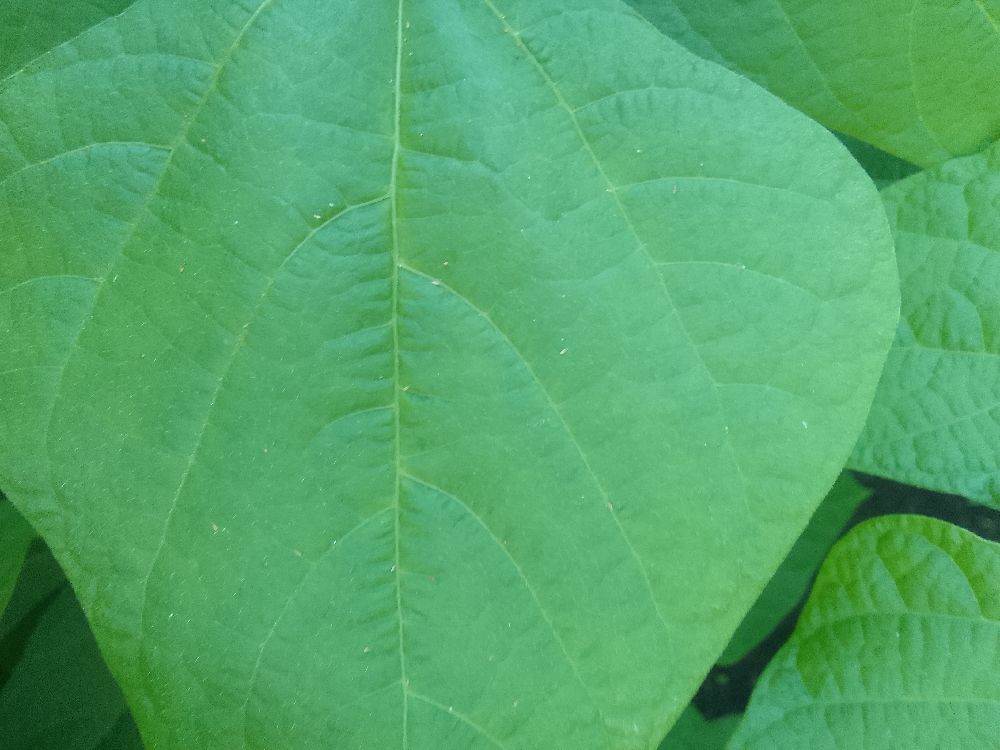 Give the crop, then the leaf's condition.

common bean, healthy
